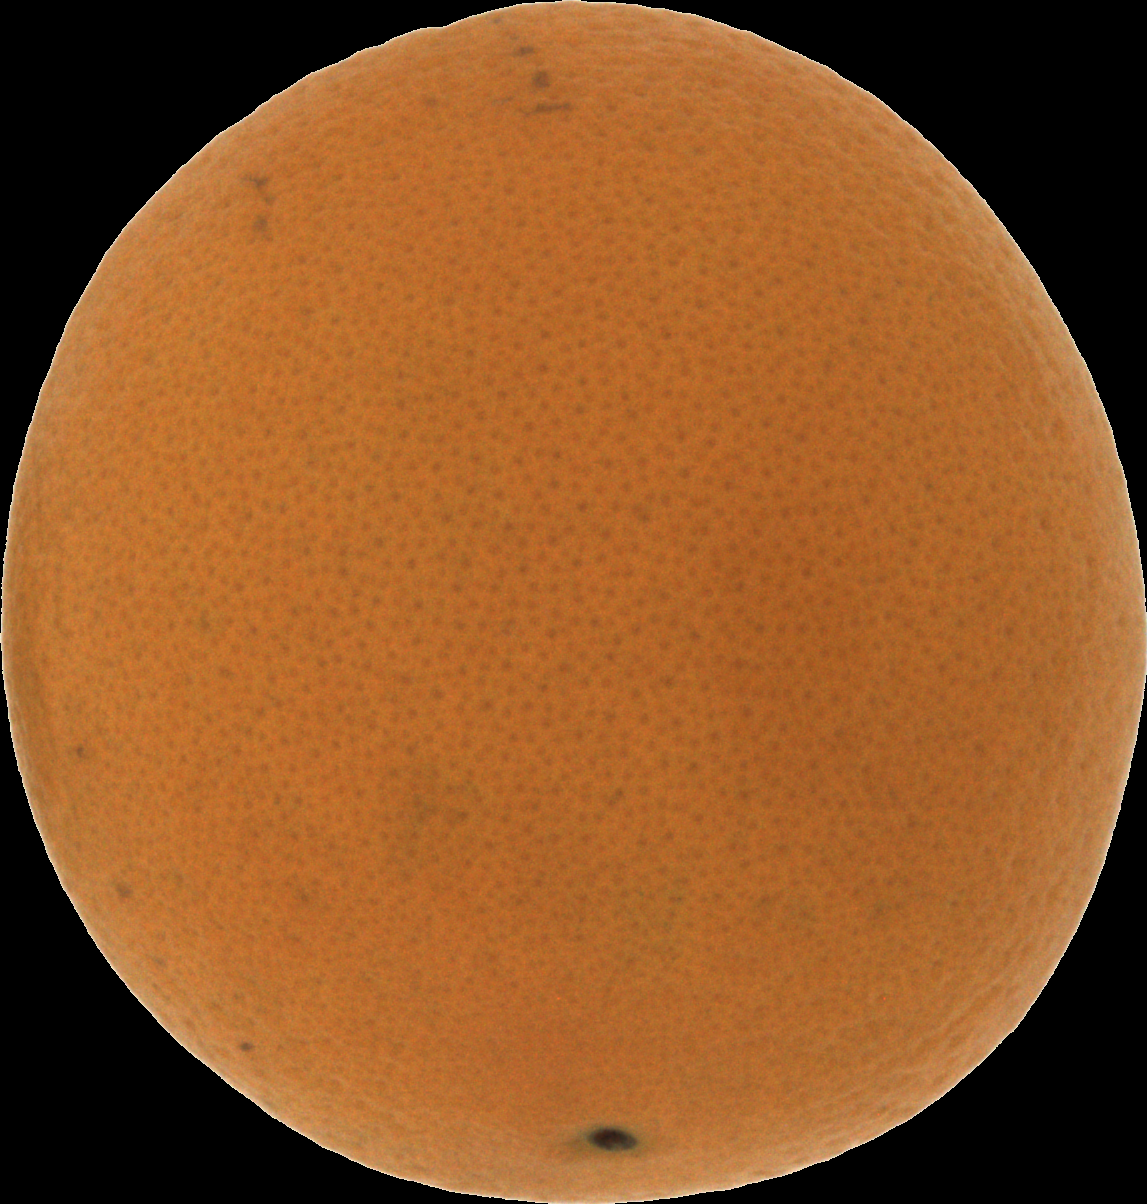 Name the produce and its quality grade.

orange, good
